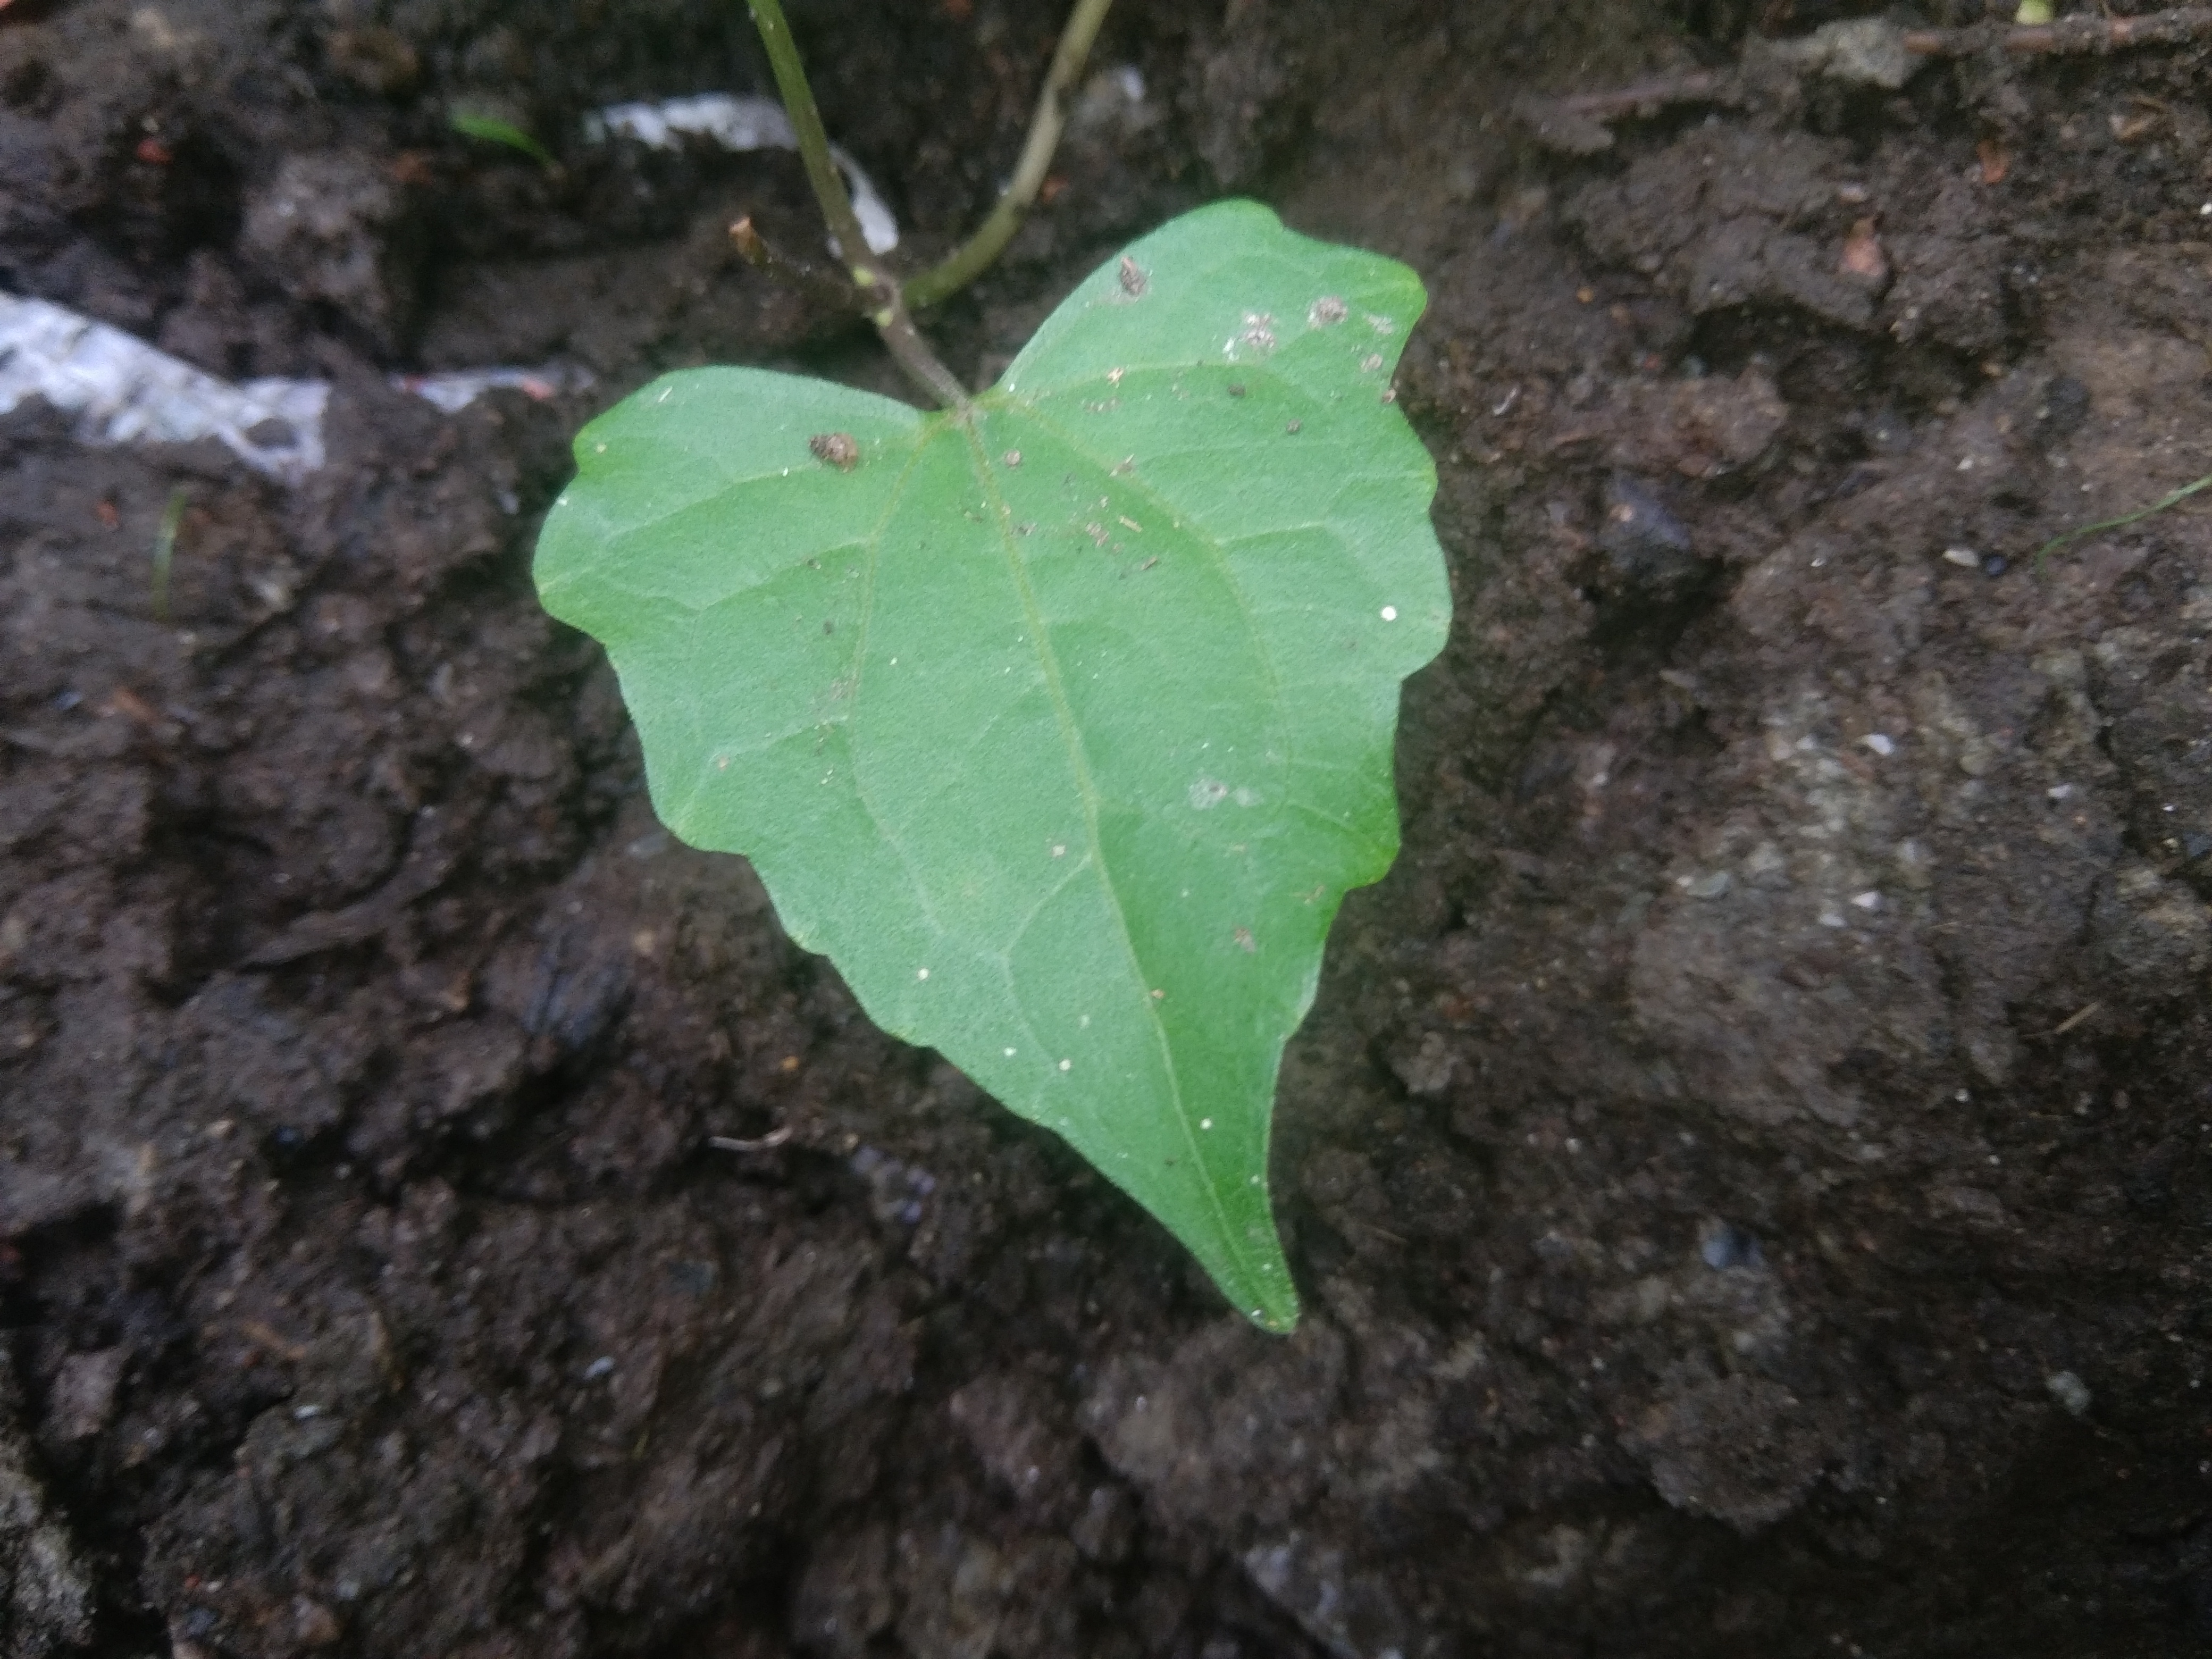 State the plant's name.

bitter vine
